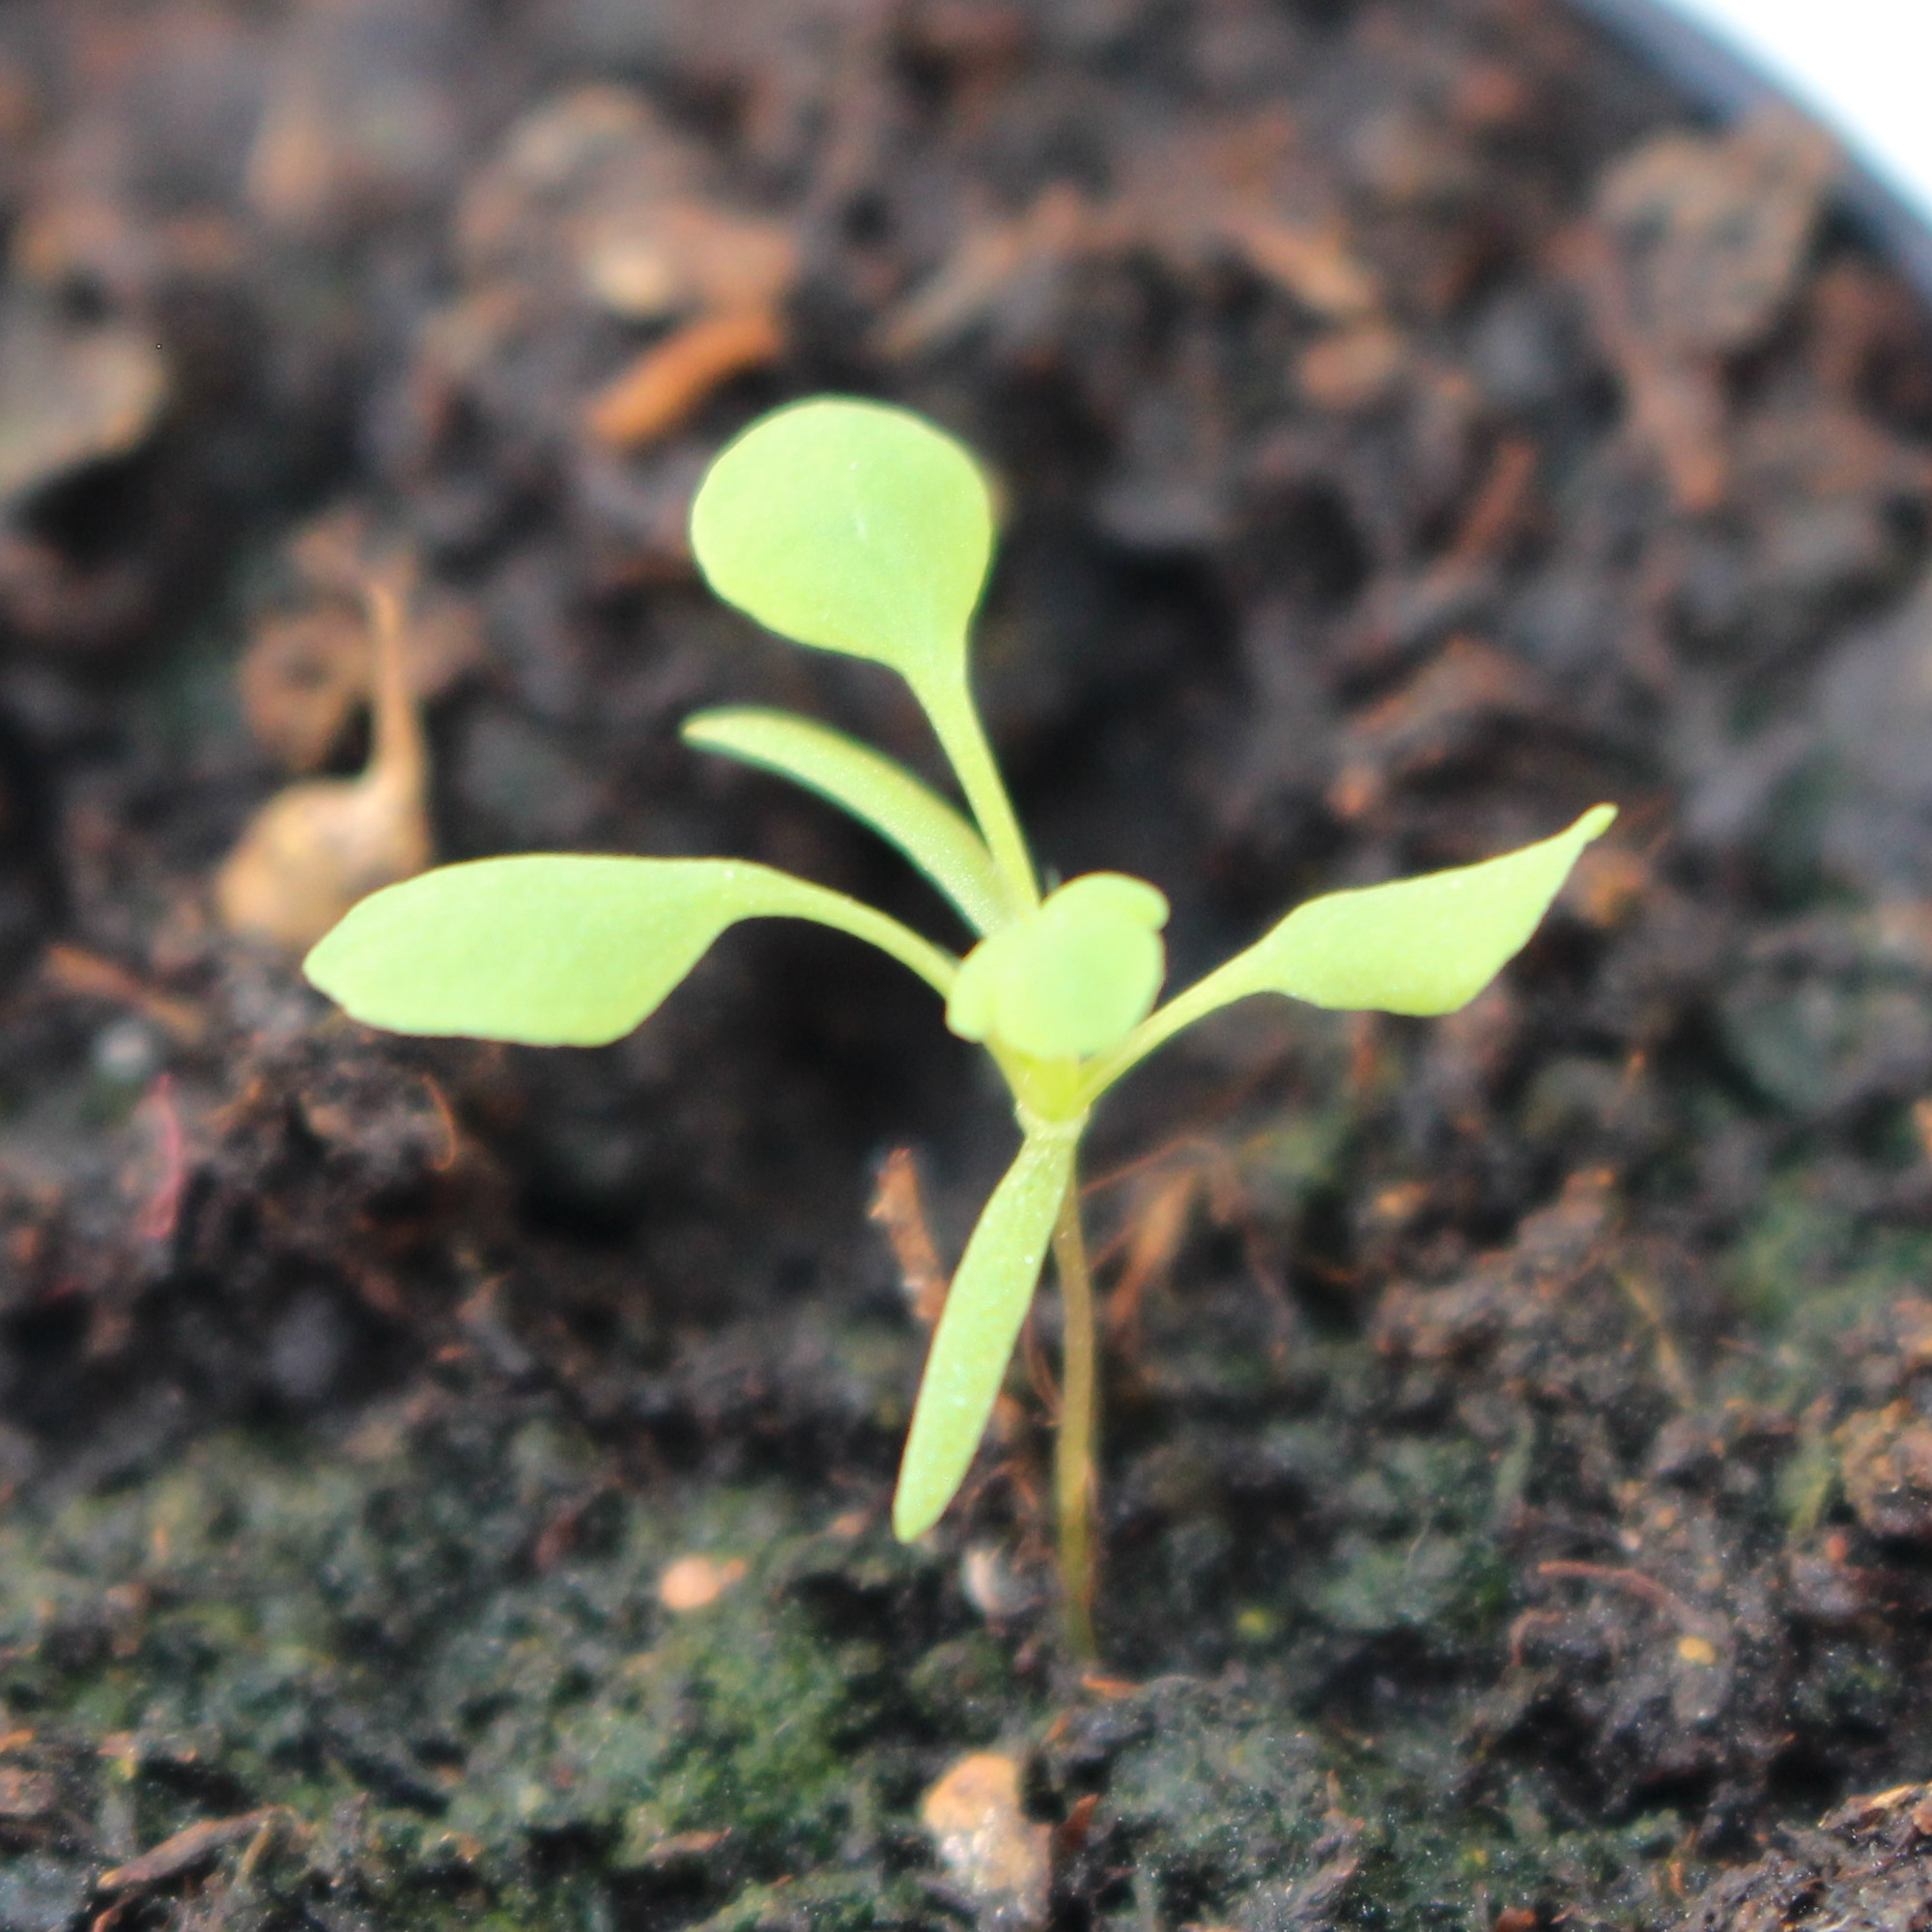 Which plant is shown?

Papaver rhoeas
